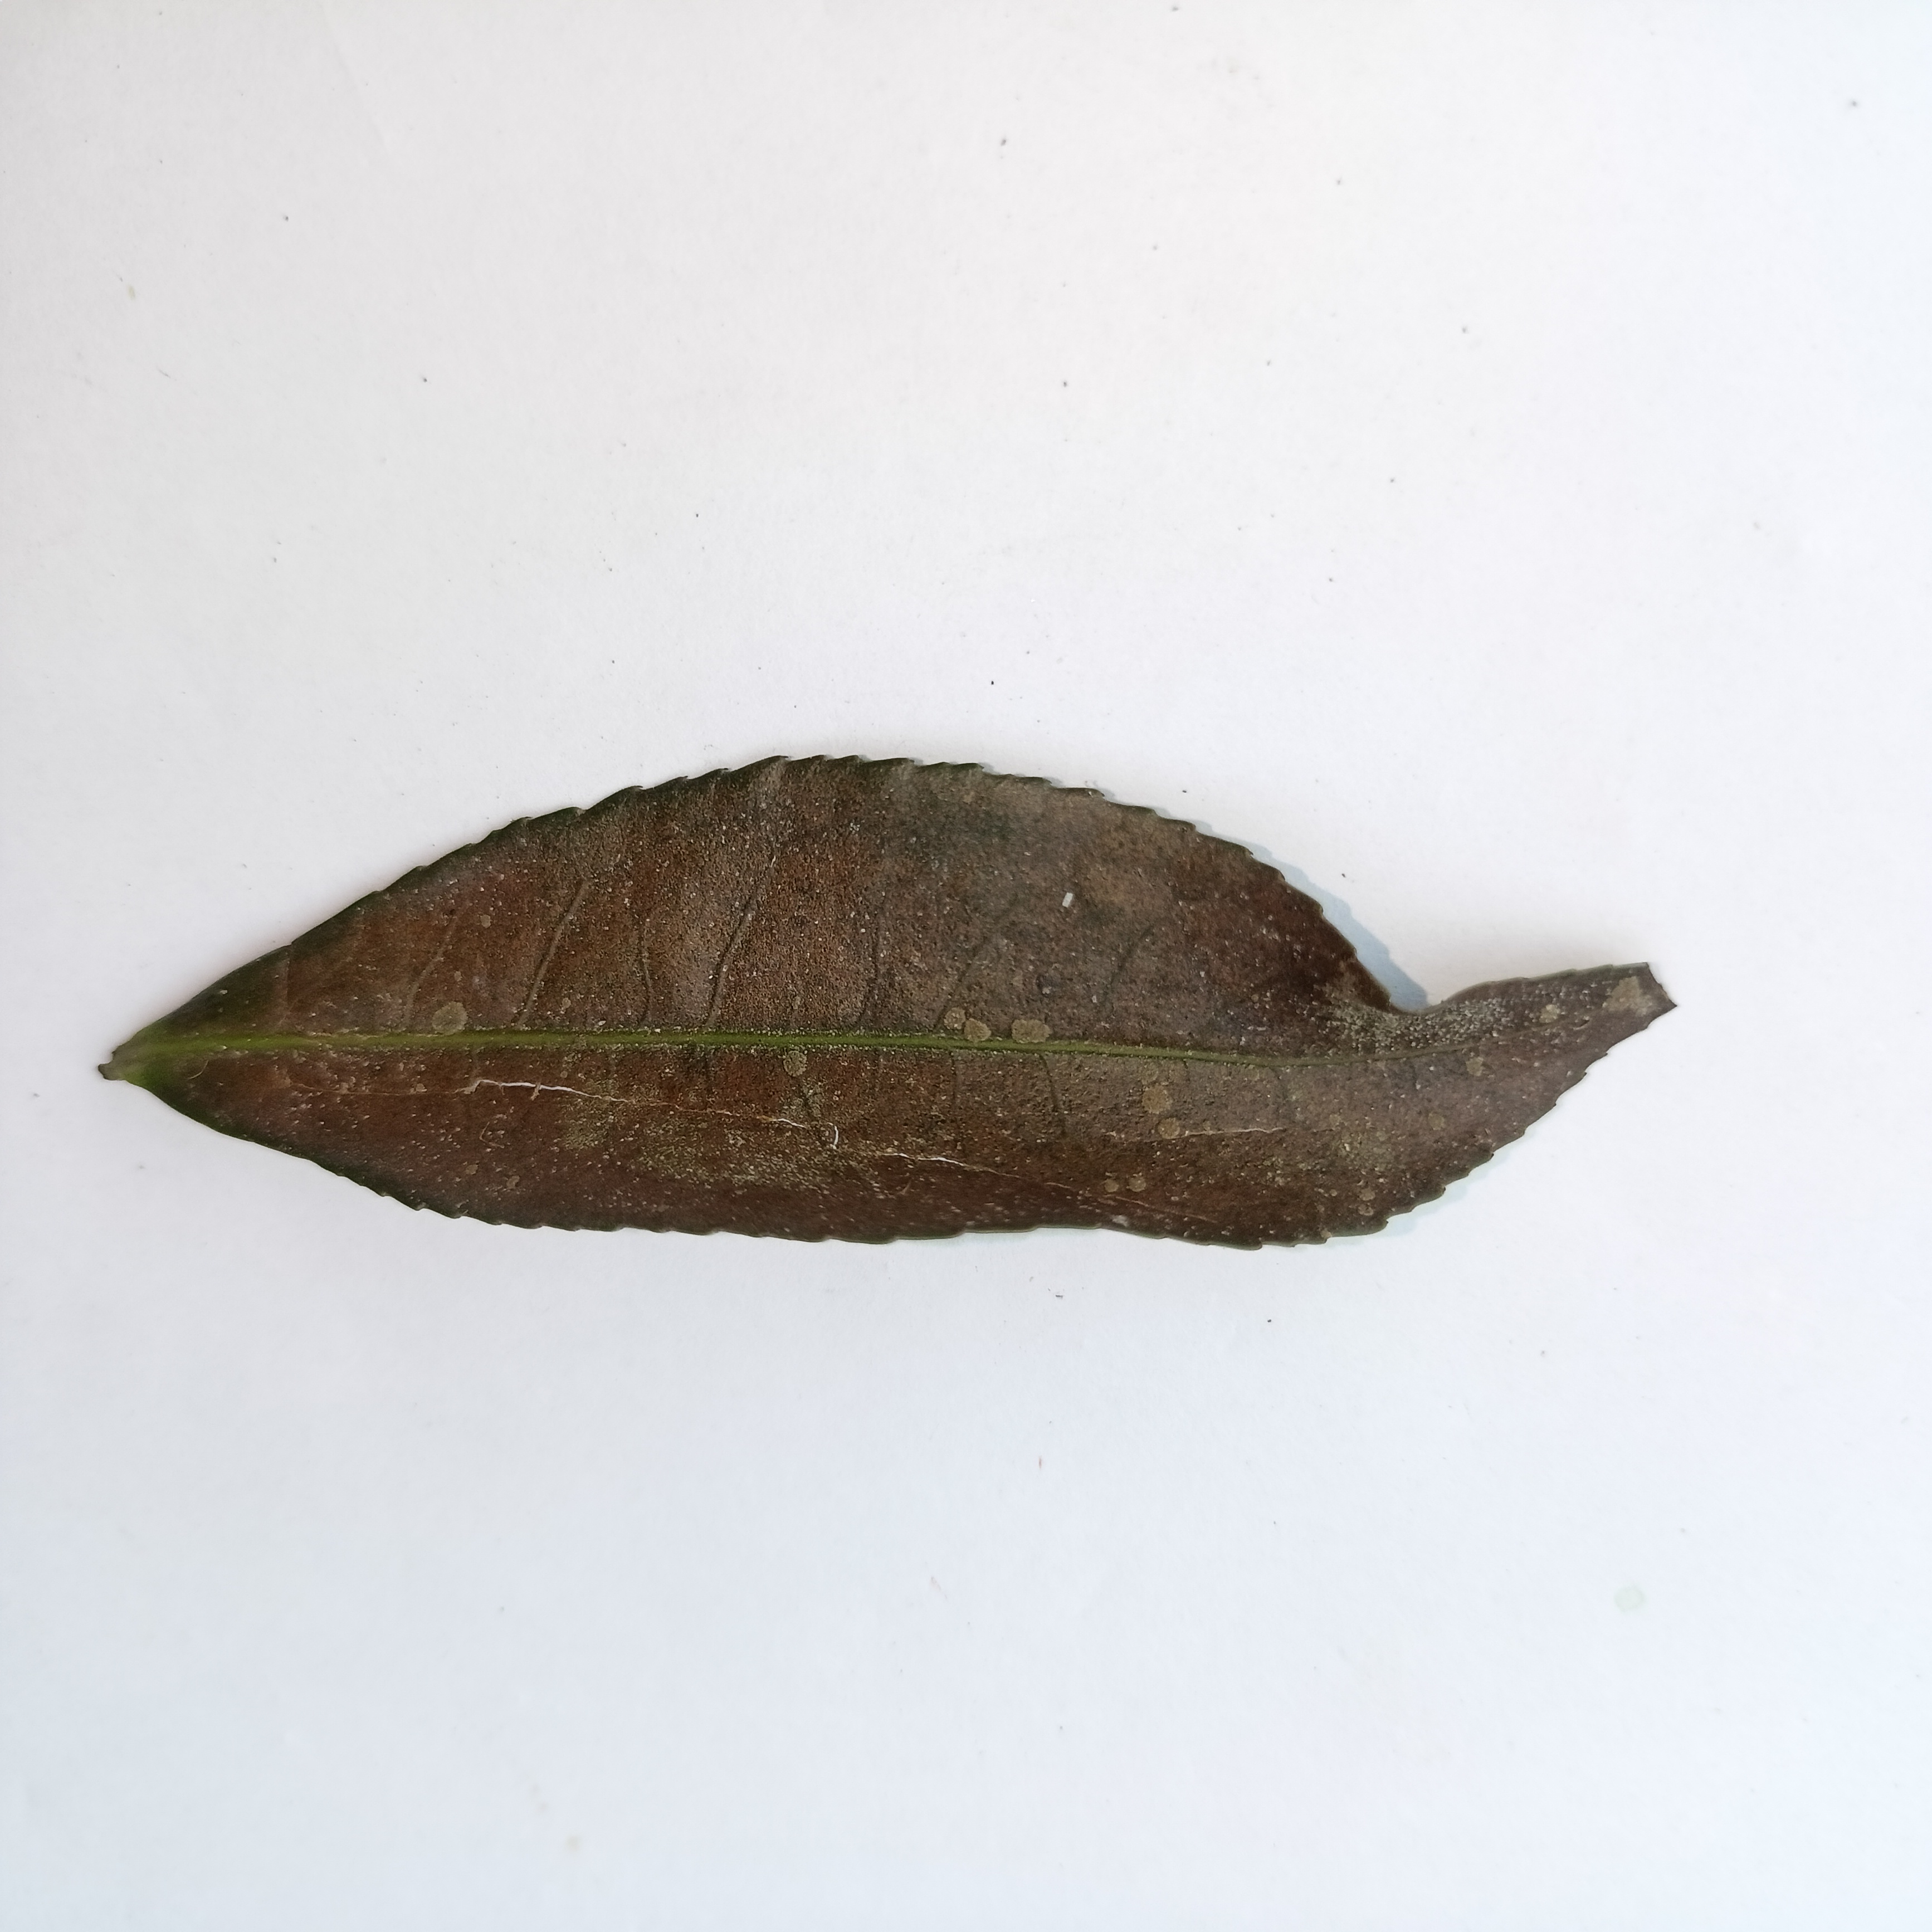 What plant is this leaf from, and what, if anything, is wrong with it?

tea, red rust
